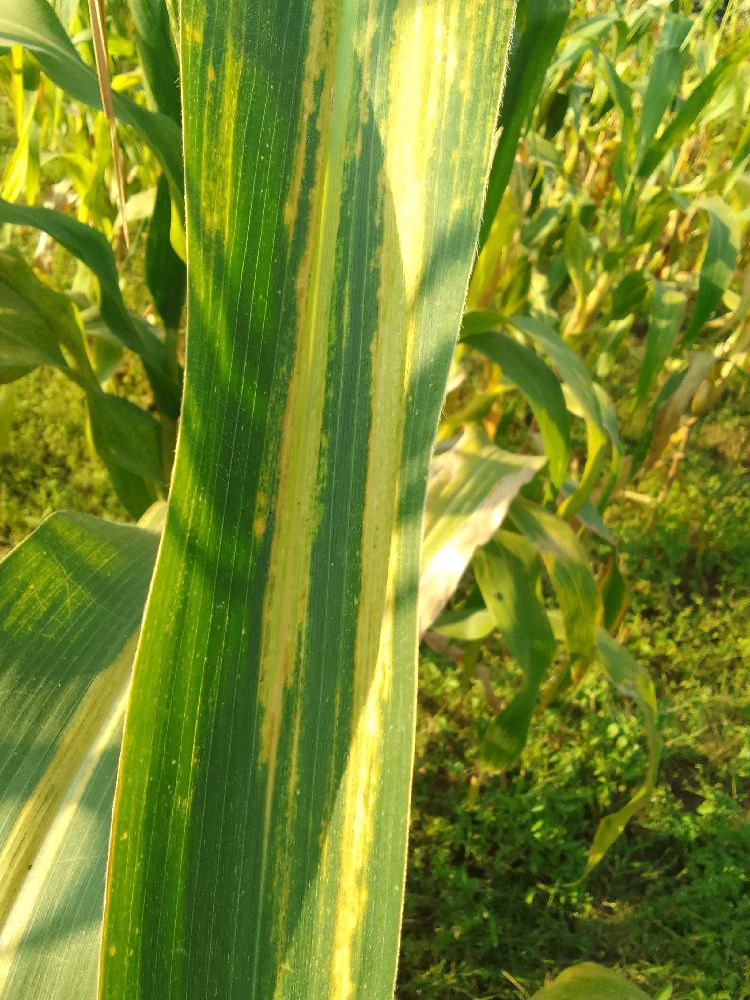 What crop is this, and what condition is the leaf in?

maize, maize lethal necrosis
